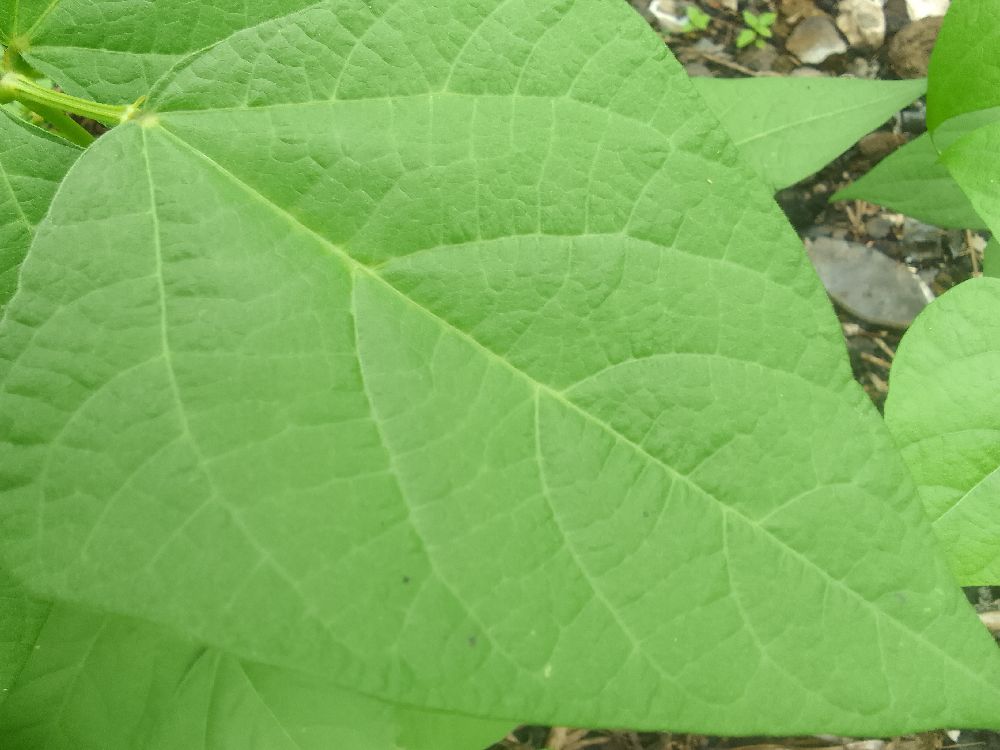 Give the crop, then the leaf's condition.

common bean, healthy
